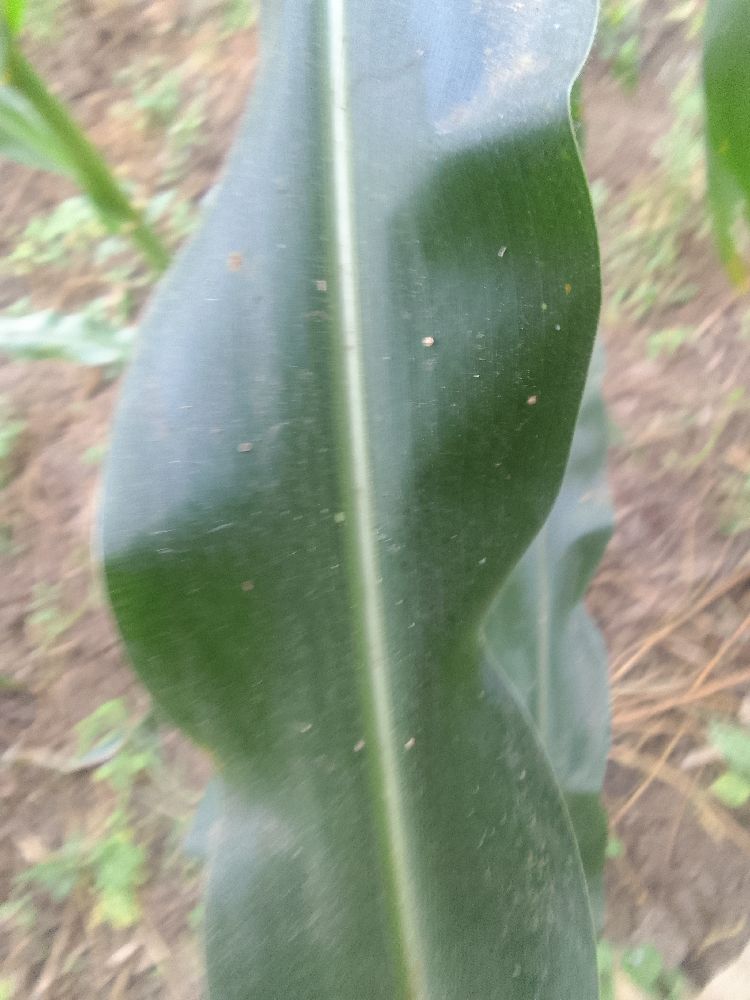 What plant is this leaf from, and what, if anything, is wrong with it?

maize, healthy
